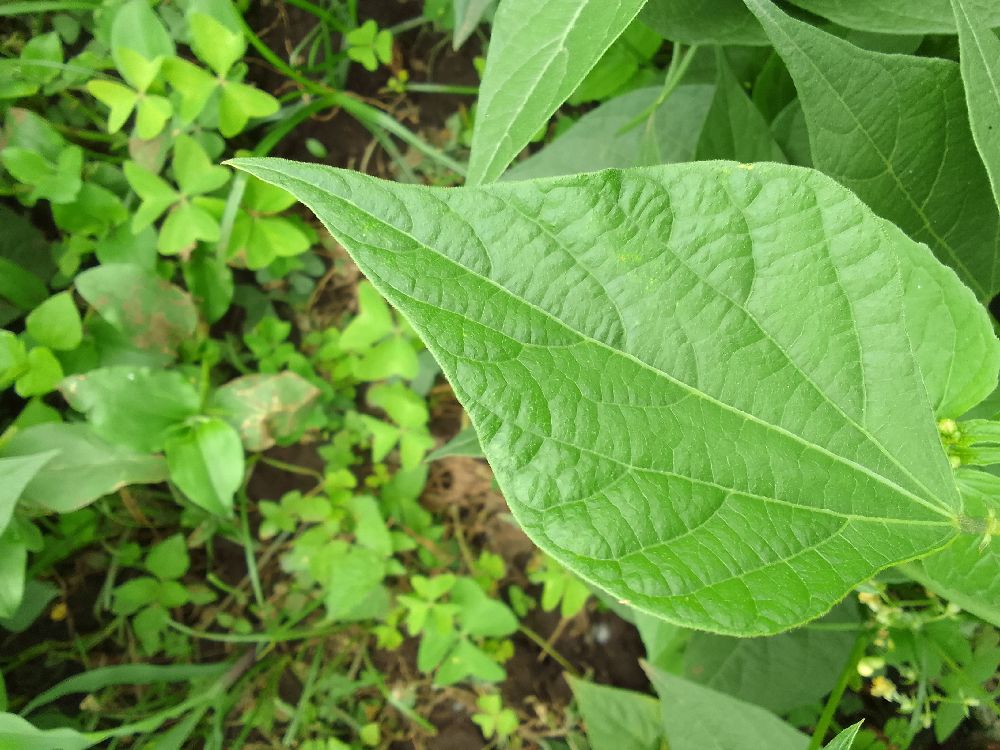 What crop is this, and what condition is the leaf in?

common bean, healthy
